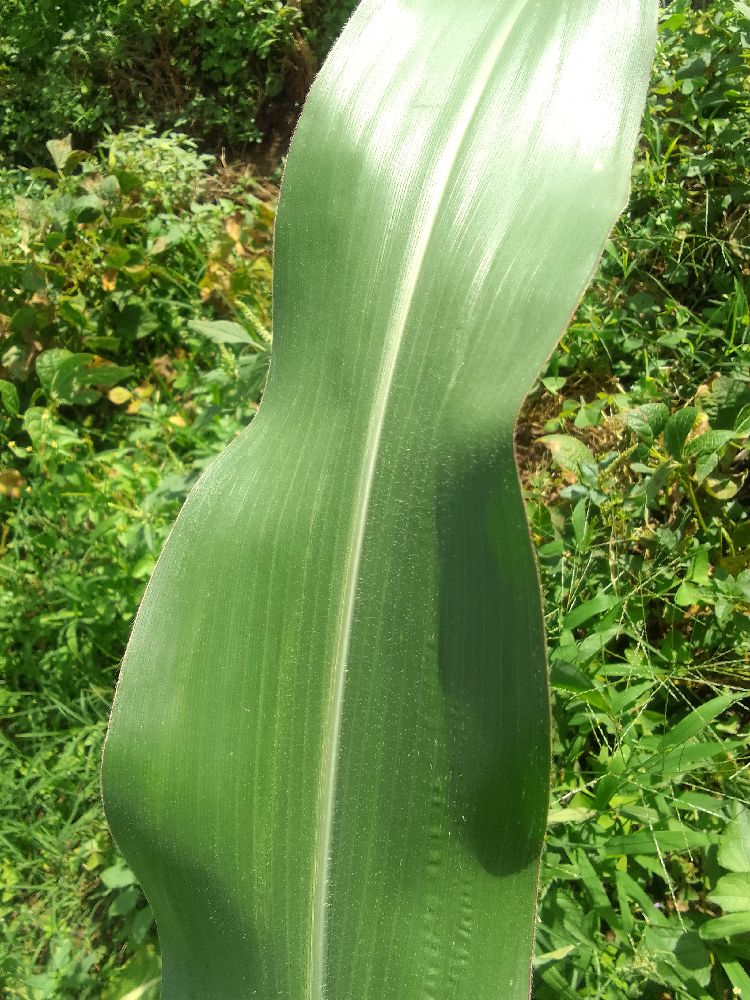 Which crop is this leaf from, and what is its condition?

maize, healthy
